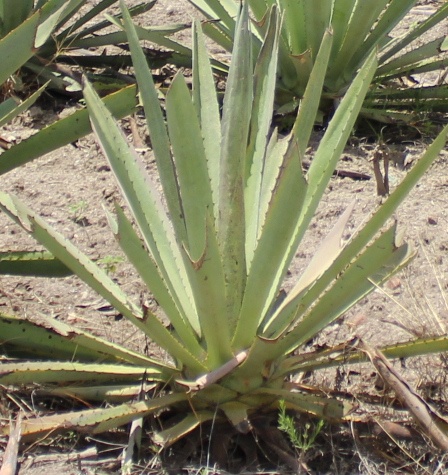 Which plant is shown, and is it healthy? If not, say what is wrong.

agave, small
